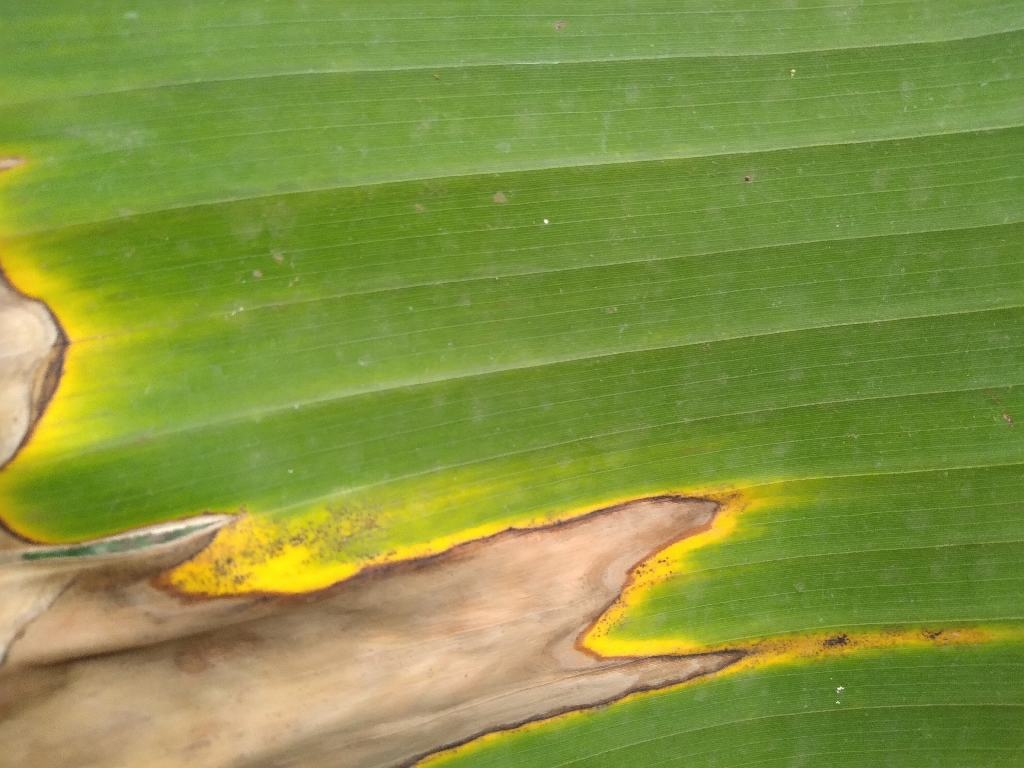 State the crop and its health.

banana, black sigatoka
